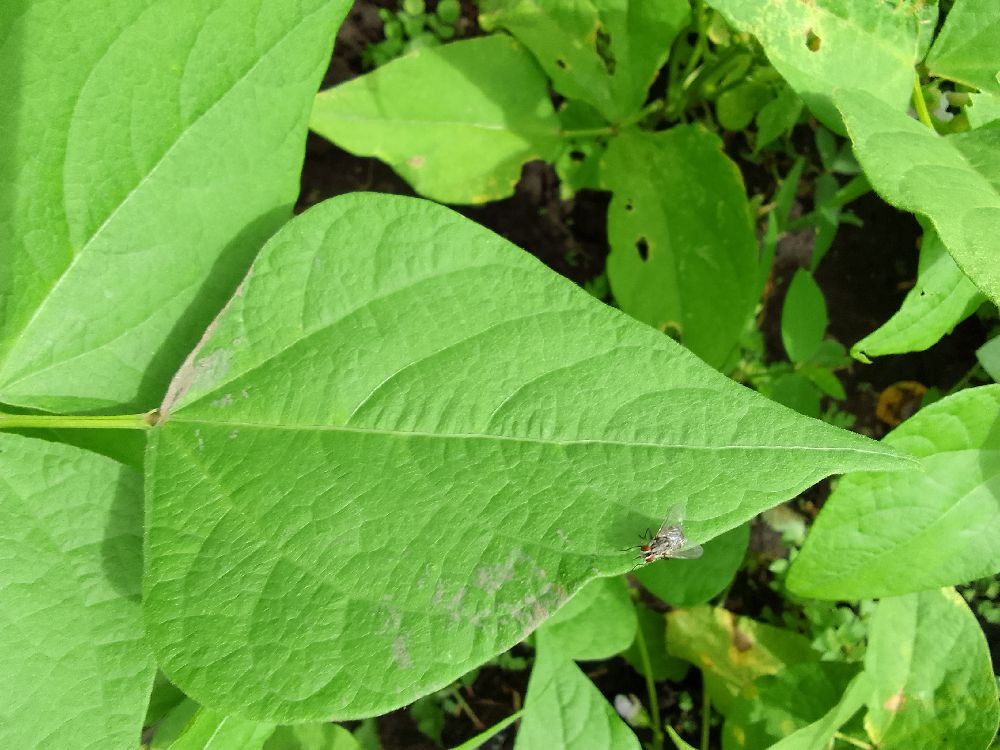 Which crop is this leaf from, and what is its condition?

common bean, healthy
